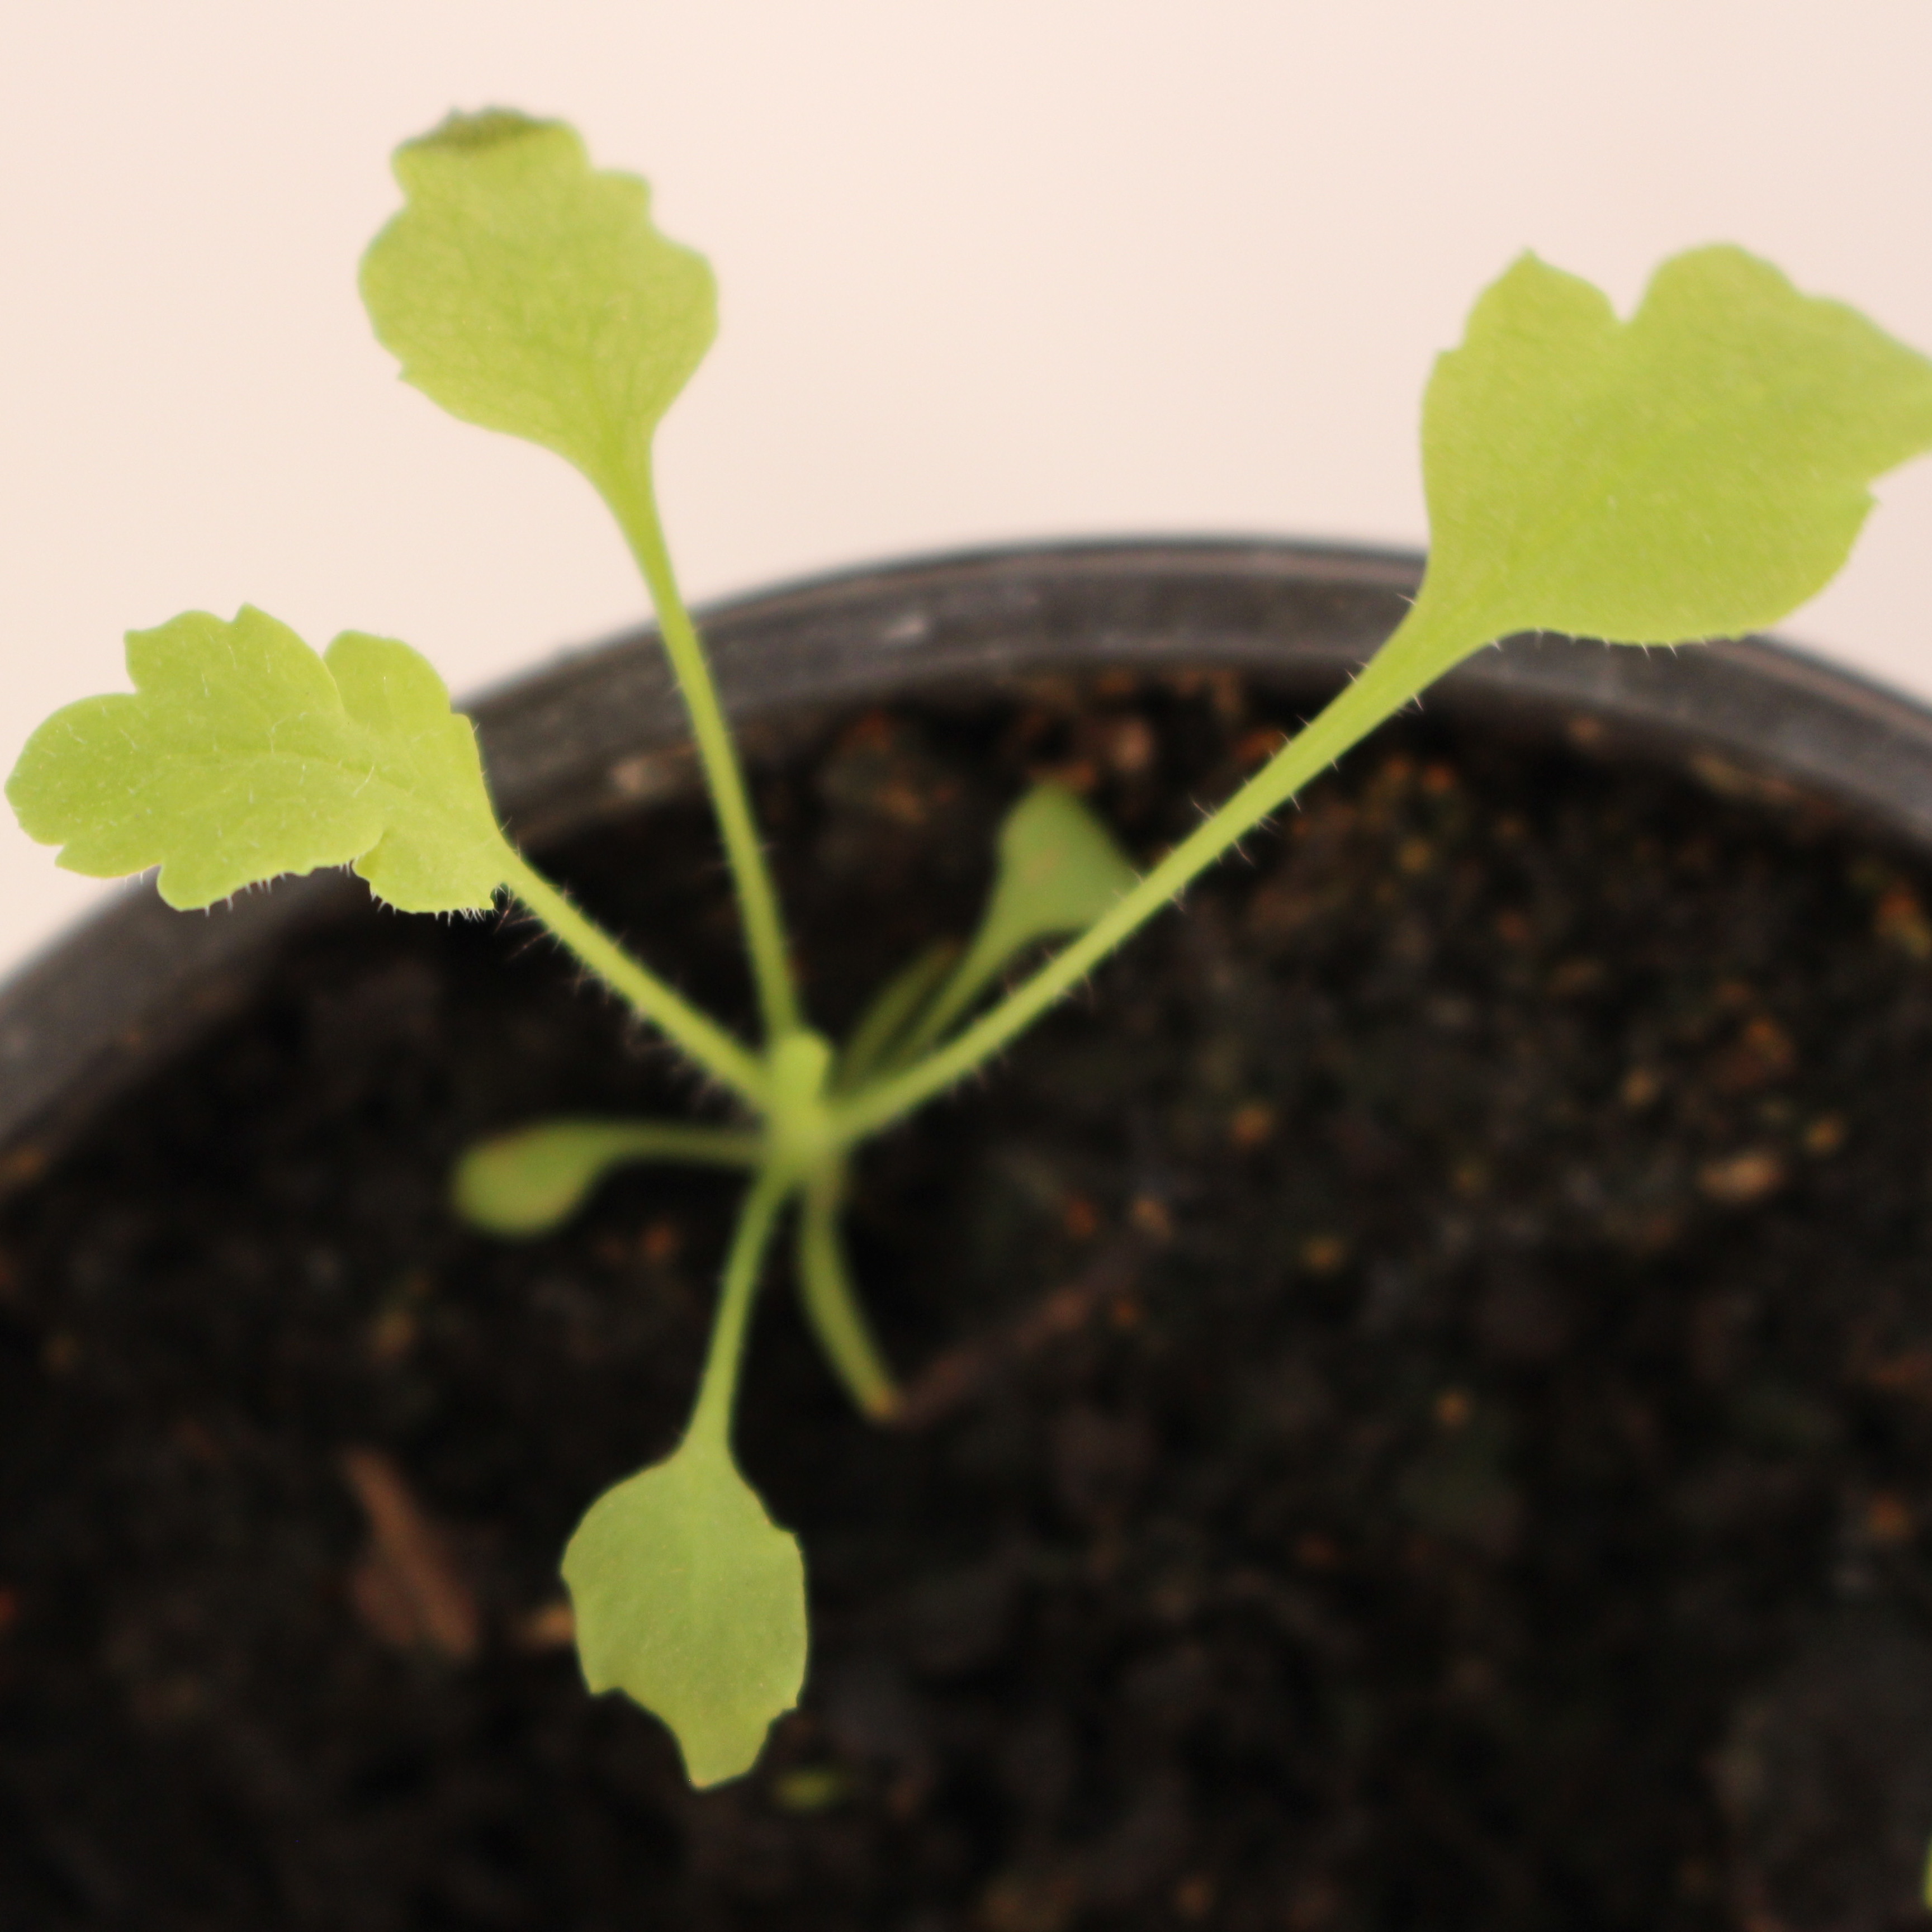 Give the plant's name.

Papaver rhoeas
